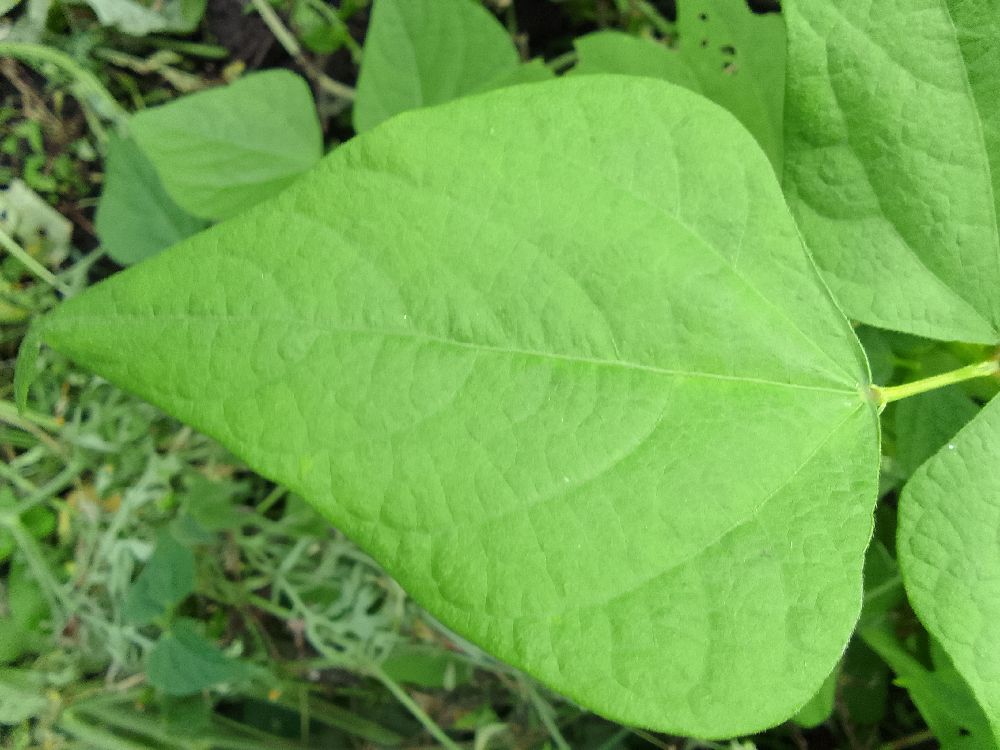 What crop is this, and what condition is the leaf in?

common bean, healthy
